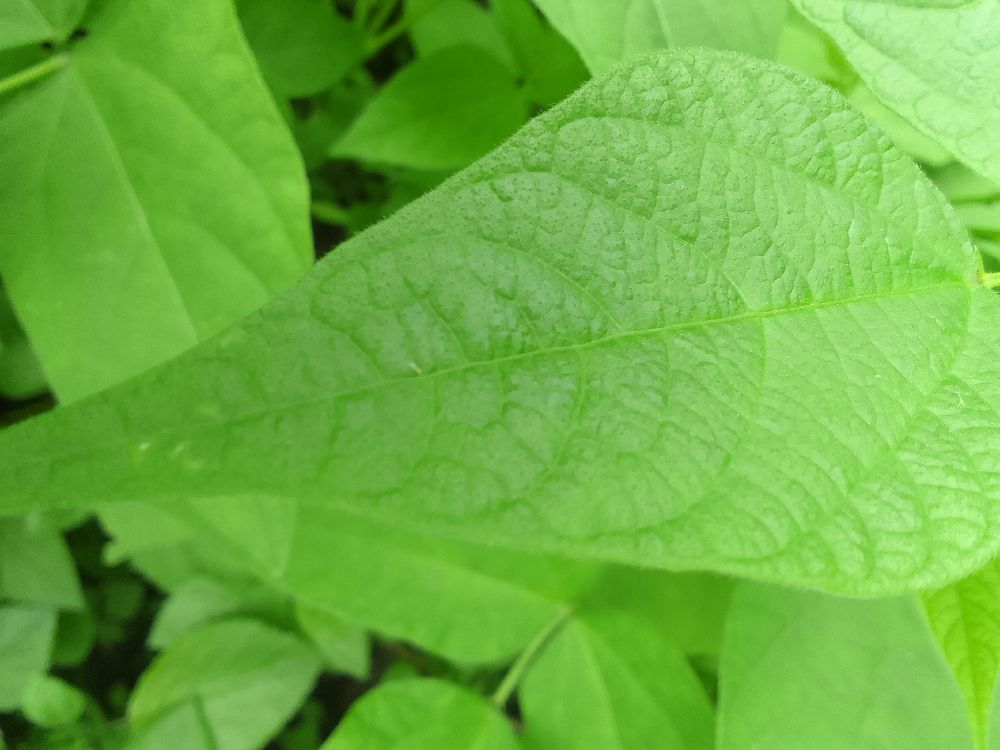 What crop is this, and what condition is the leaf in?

common bean, healthy
